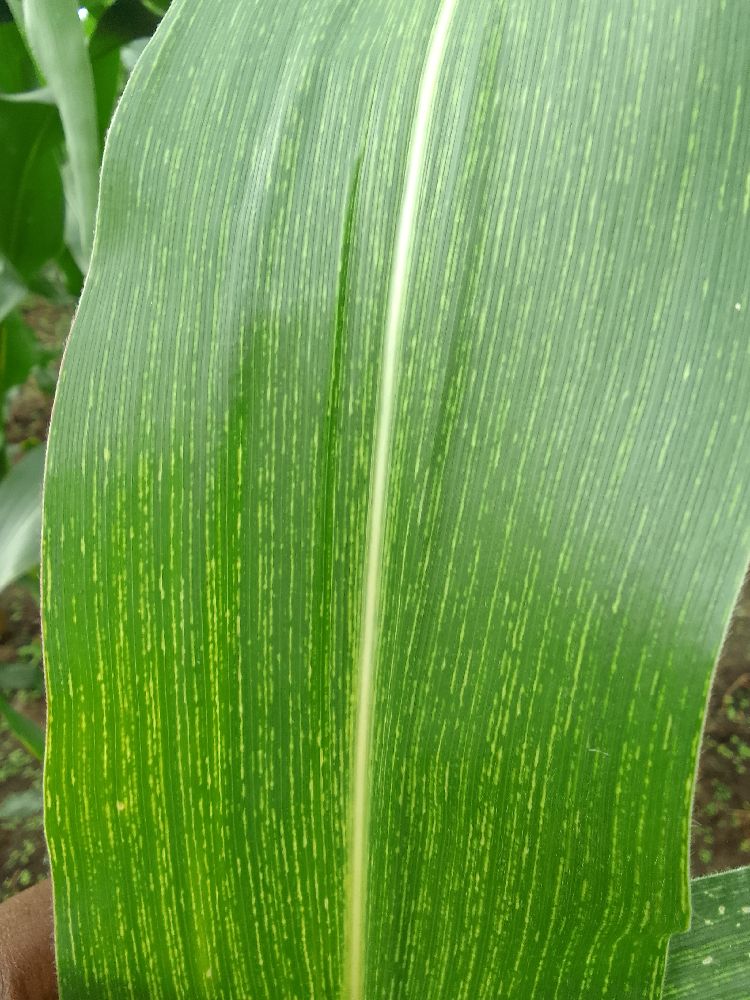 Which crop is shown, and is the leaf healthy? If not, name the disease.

maize, maize streak virus
